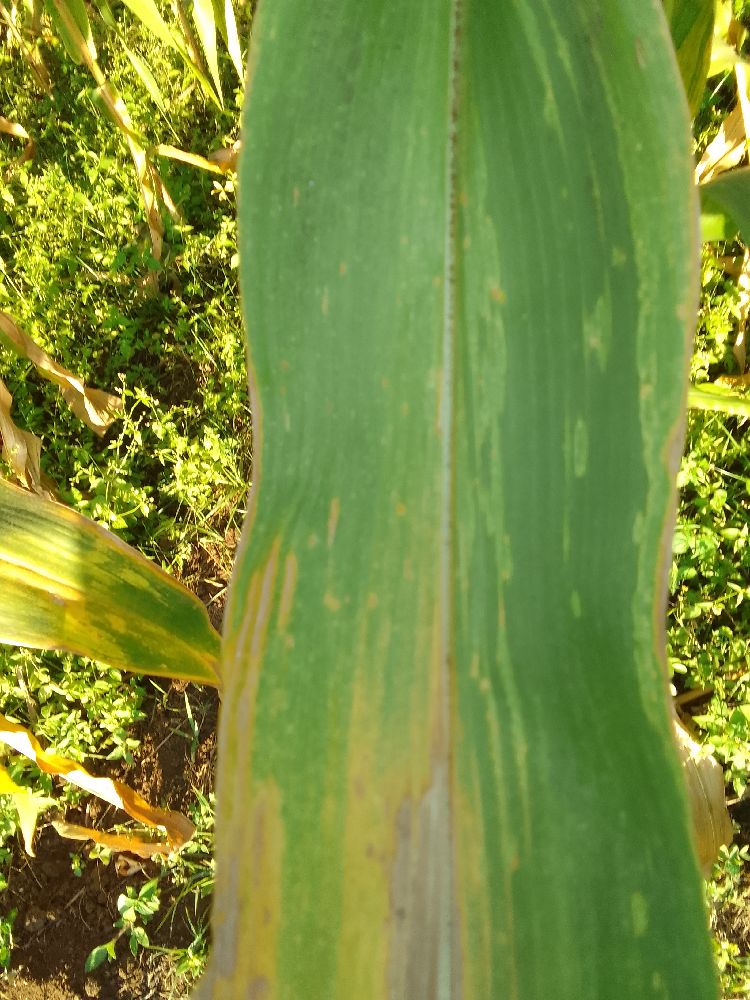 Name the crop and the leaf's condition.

maize, maize lethal necrosis
